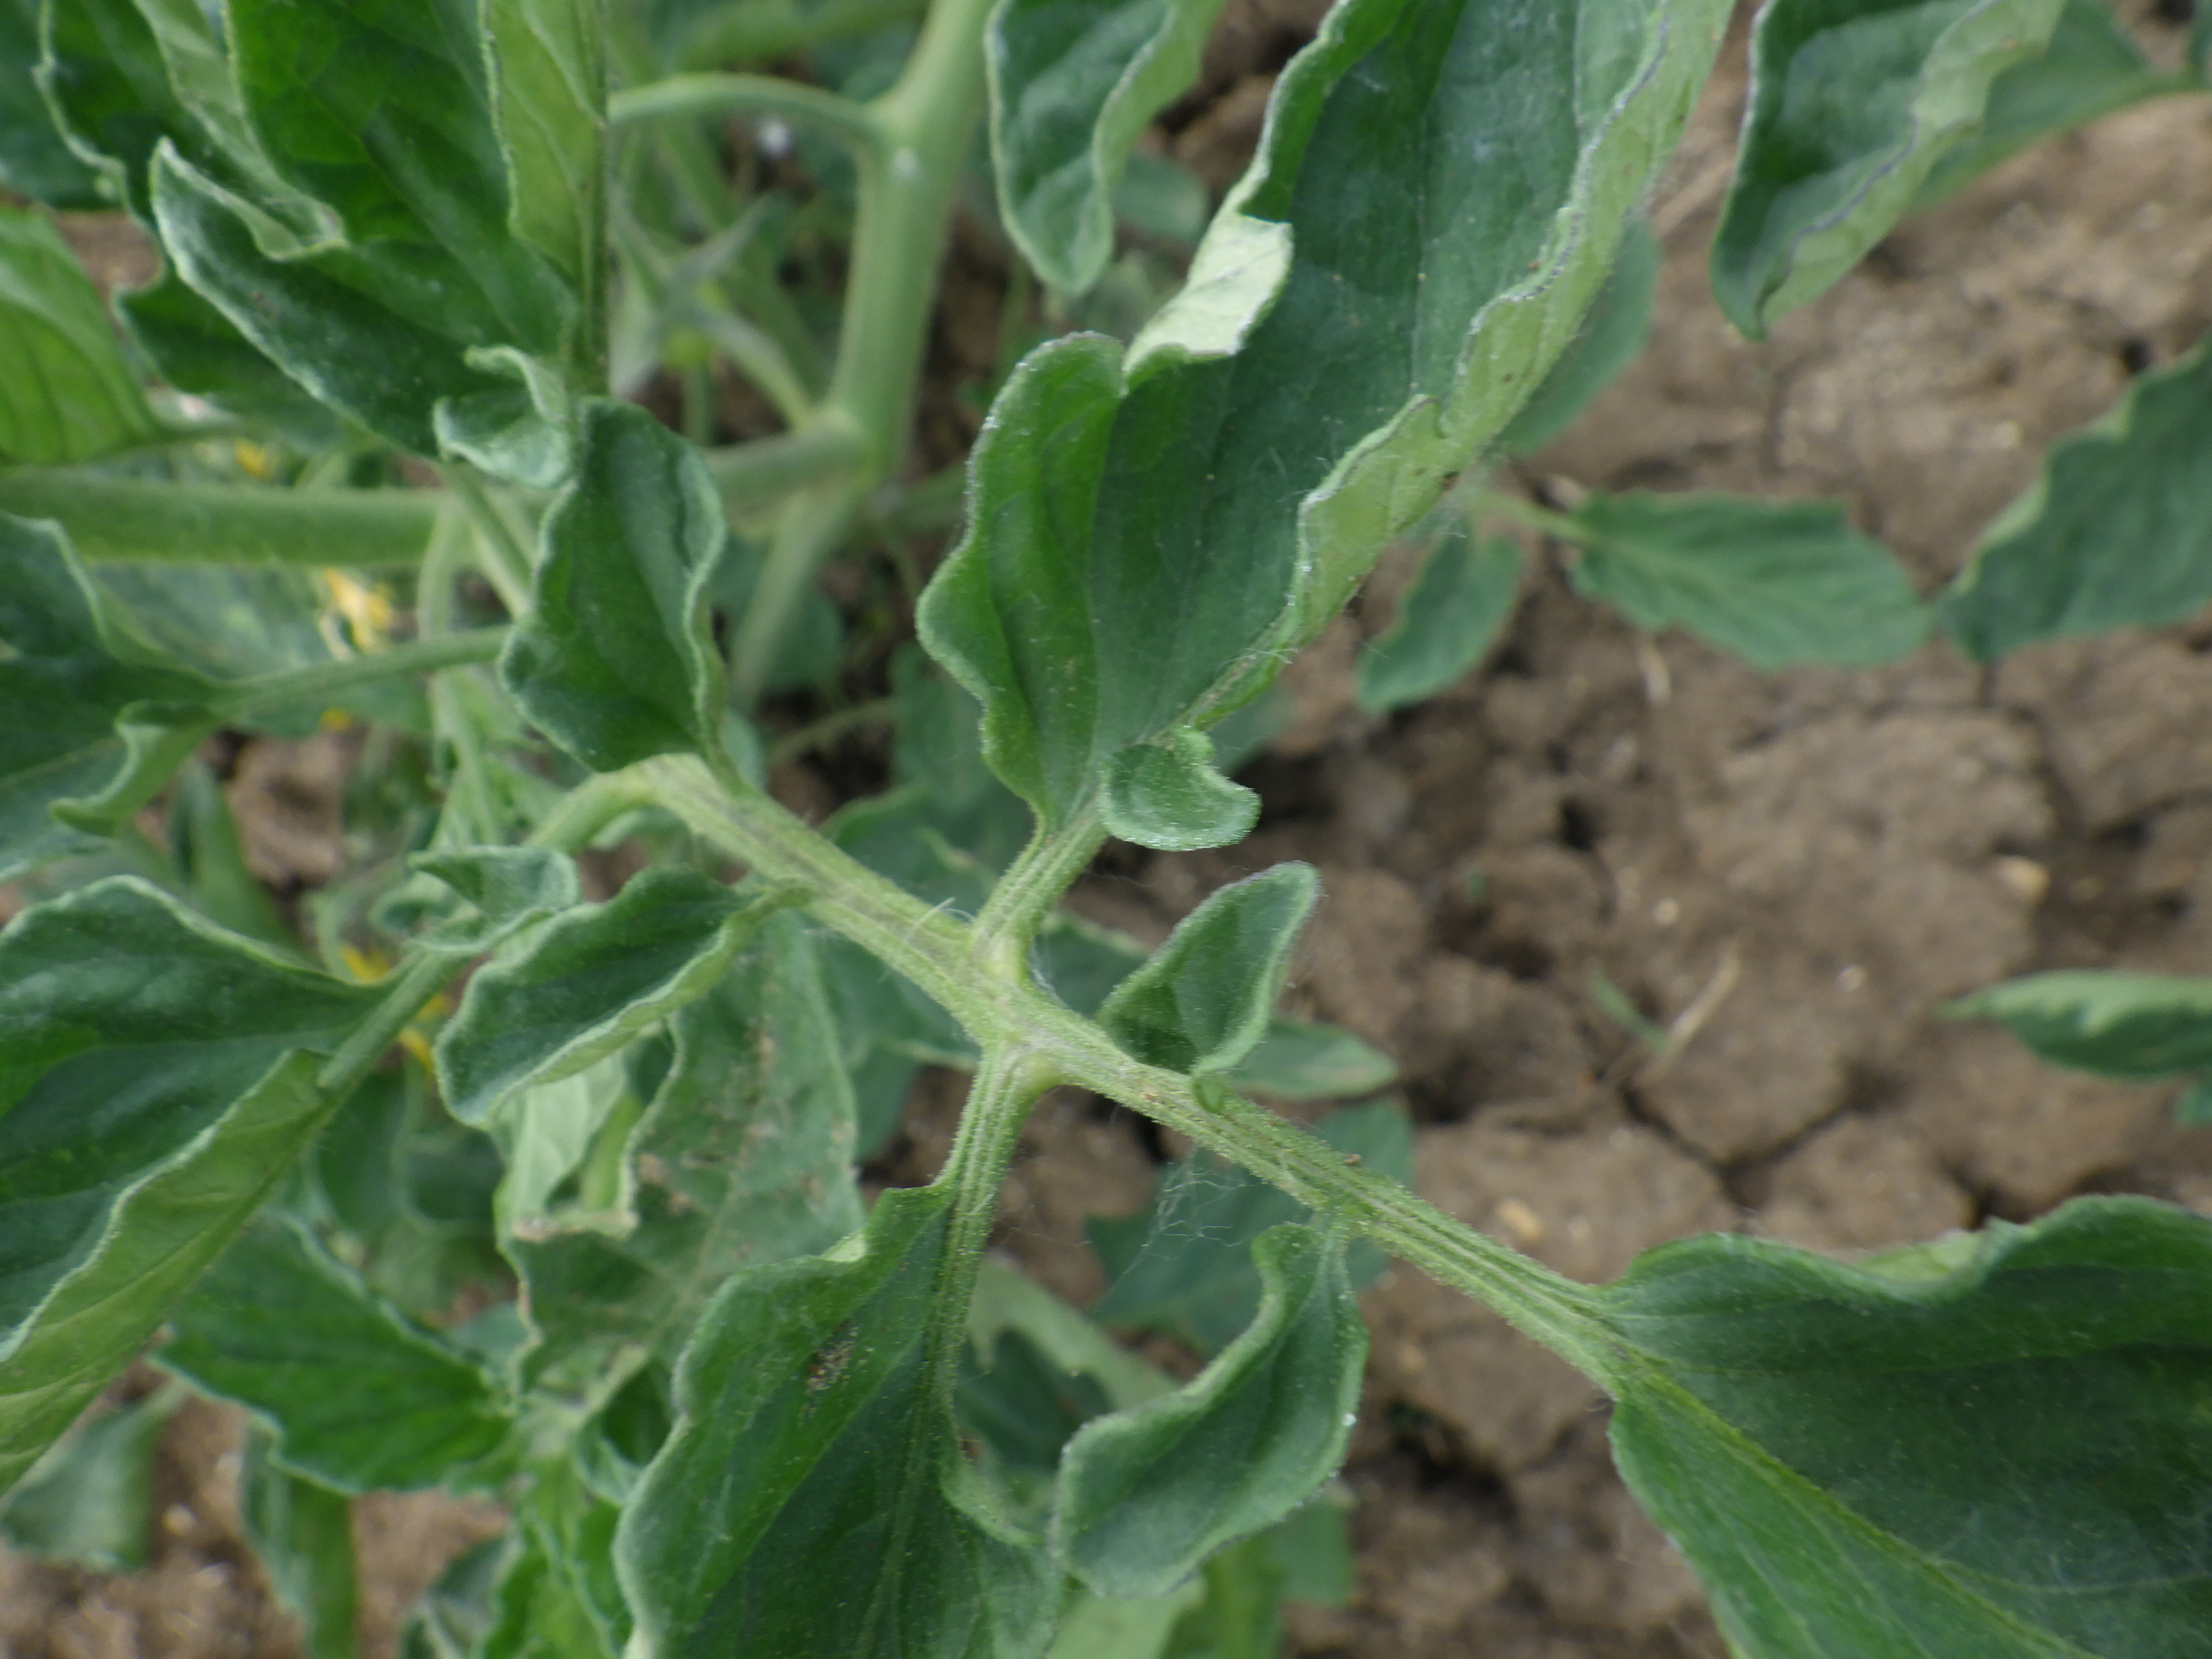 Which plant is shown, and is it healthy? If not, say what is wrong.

tomato, water stress
